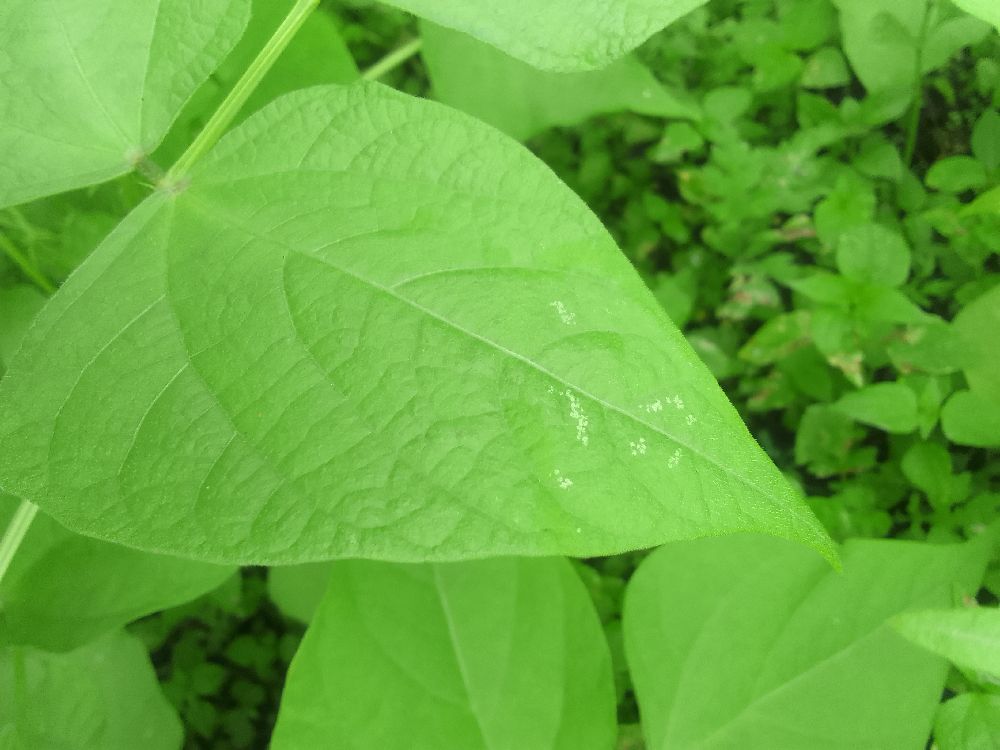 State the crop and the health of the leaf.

common bean, healthy
